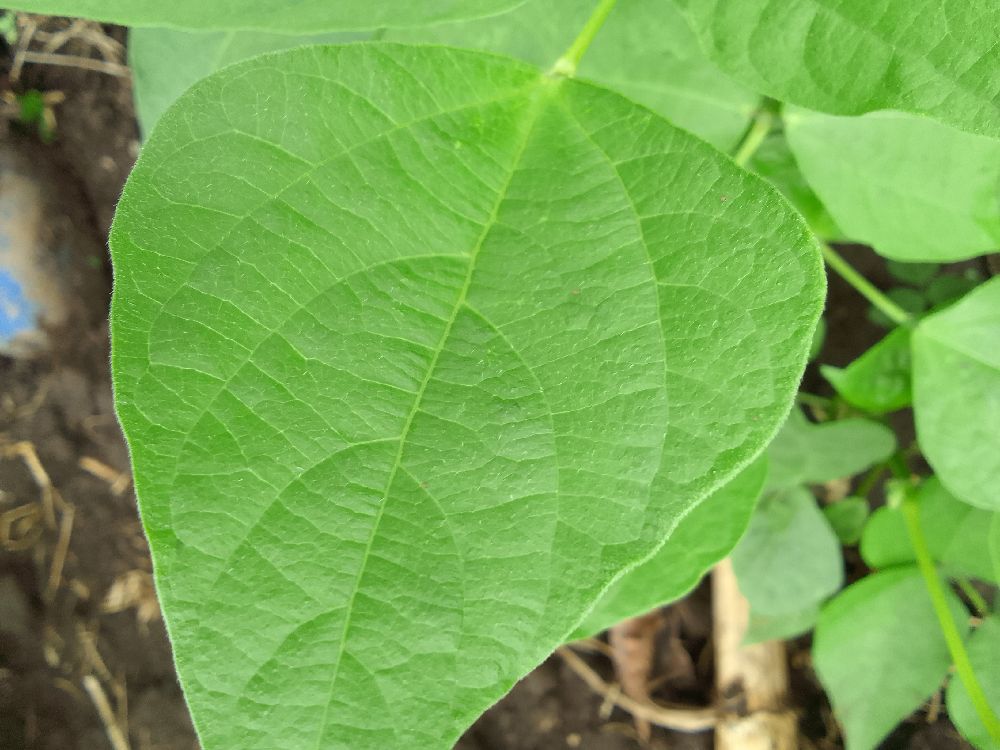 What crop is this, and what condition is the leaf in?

common bean, healthy
